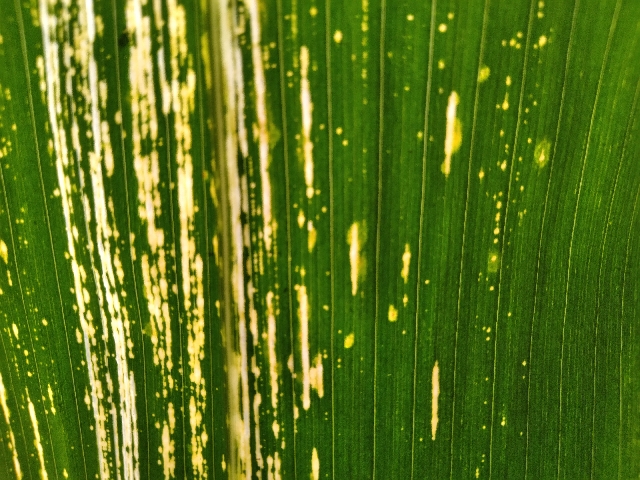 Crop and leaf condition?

maize, maize streak virus
